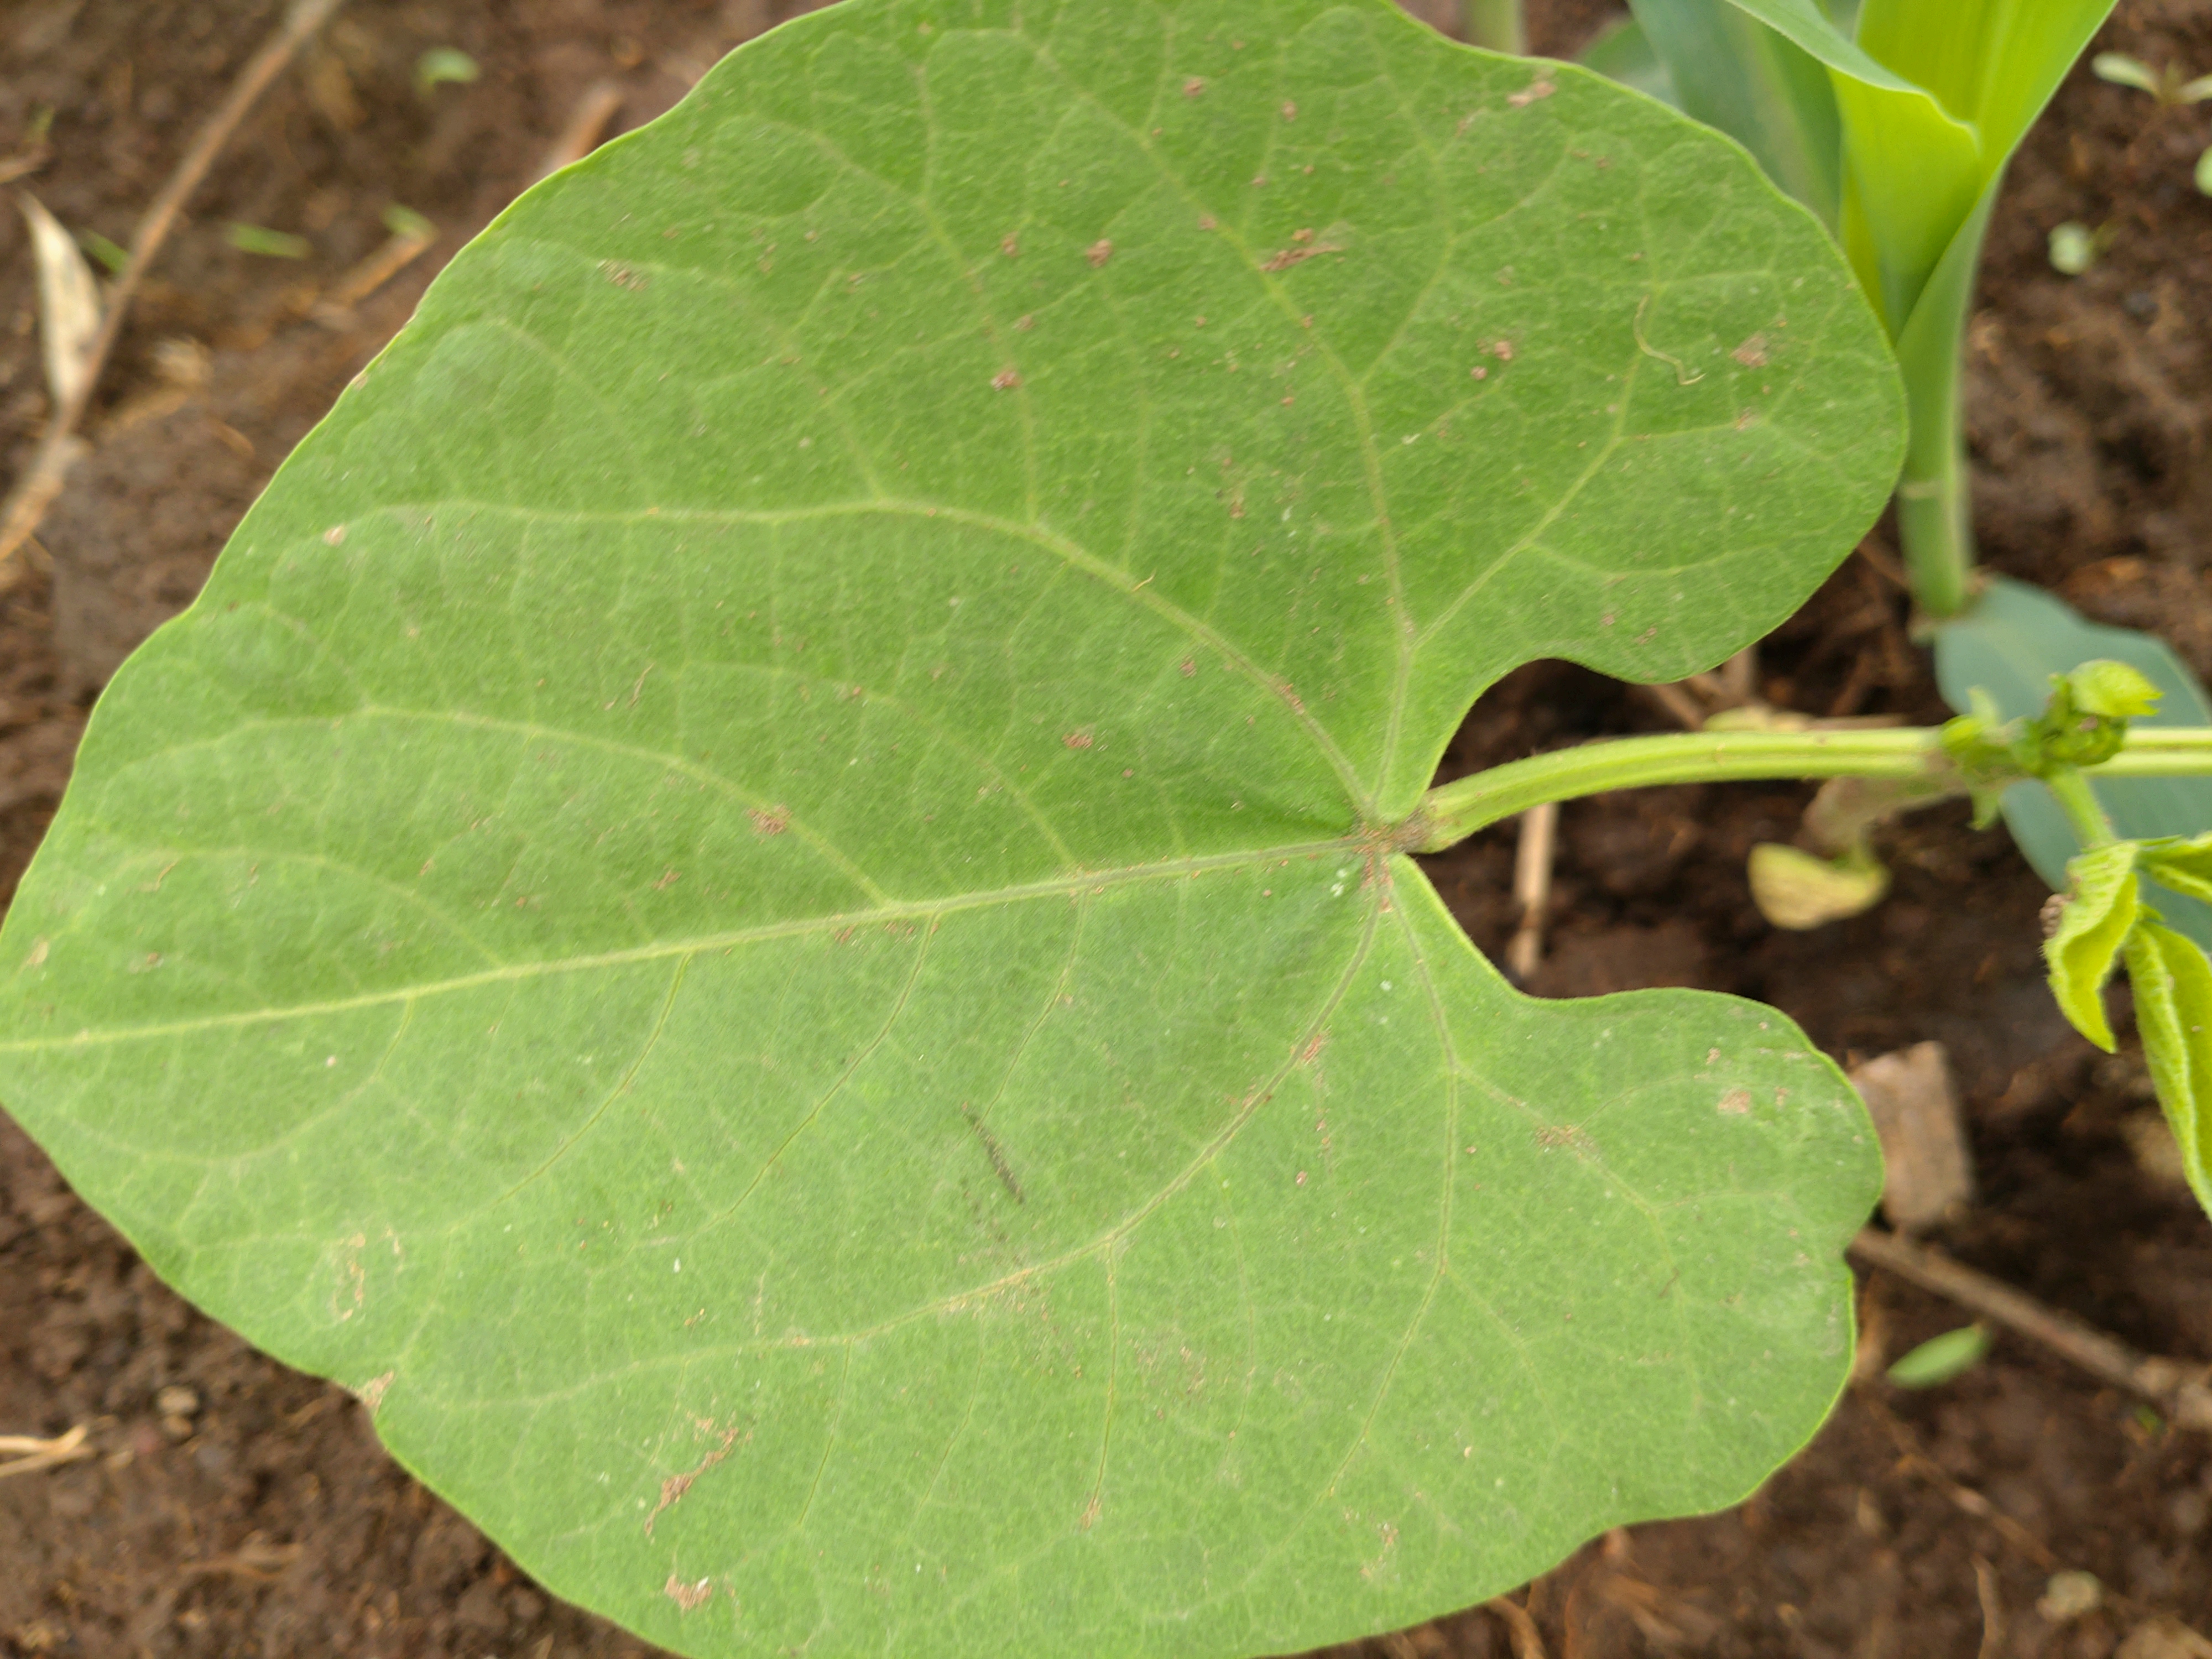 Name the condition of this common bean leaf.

healthy
